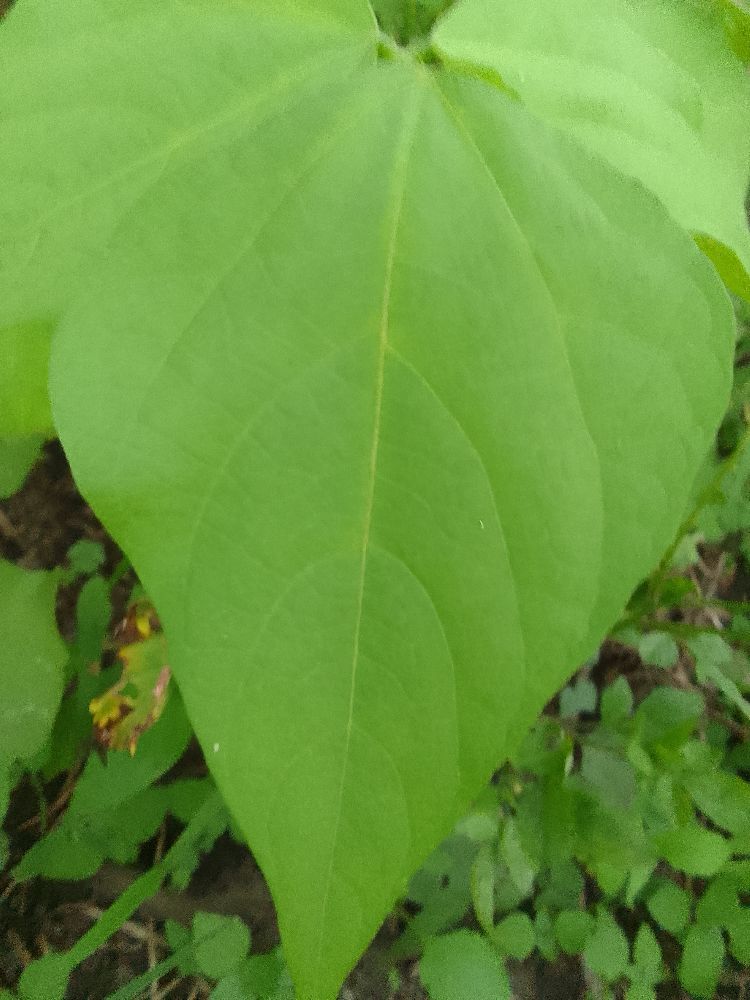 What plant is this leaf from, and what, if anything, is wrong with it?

common bean, healthy
